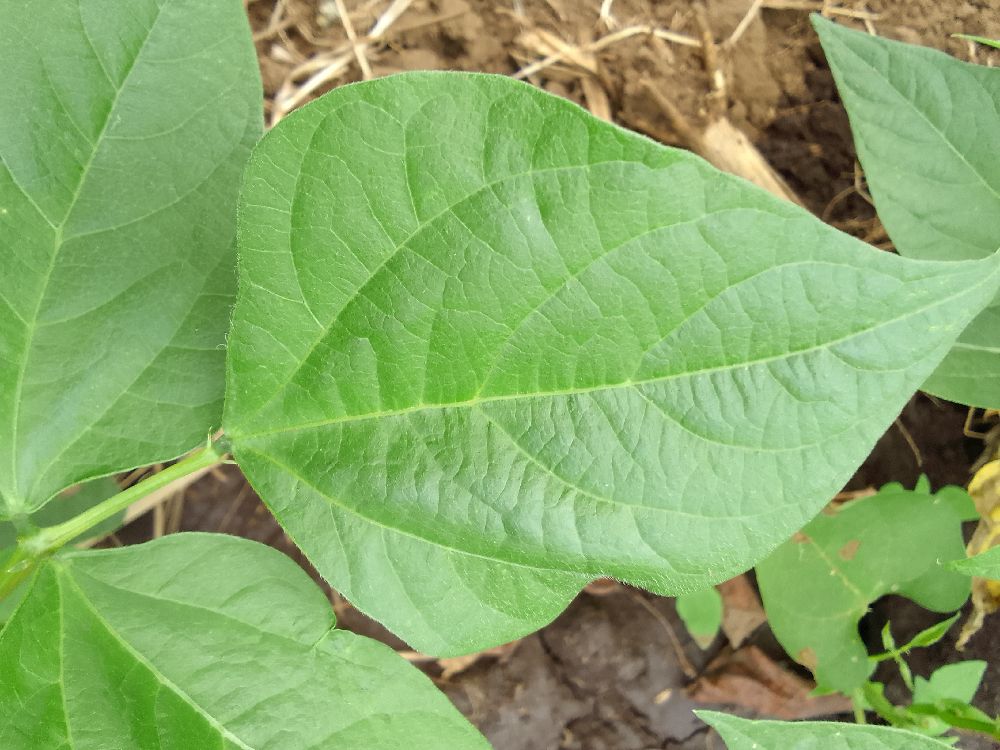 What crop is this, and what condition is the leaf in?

common bean, healthy
